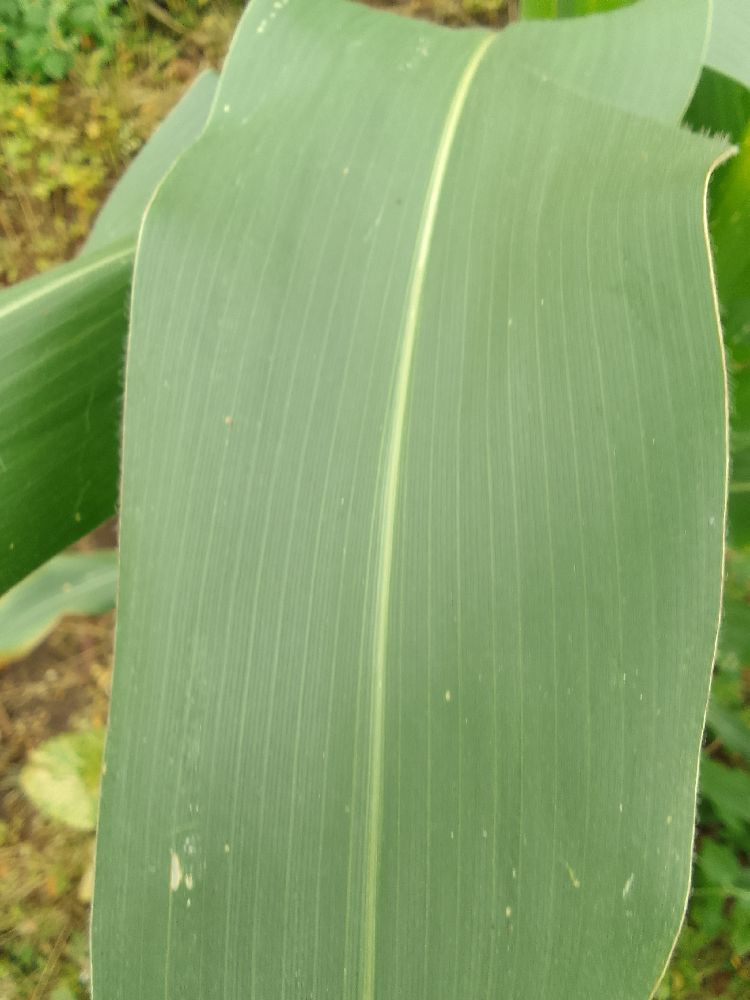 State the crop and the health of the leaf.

maize, healthy
